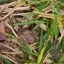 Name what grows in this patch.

grass
